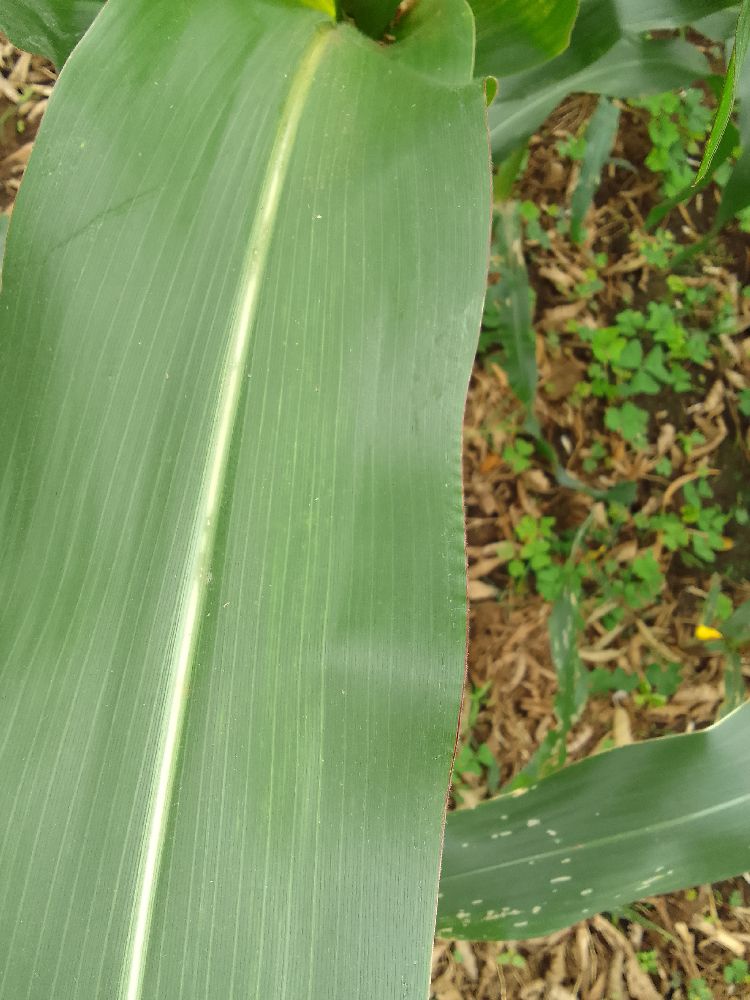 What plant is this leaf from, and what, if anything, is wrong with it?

maize, healthy
